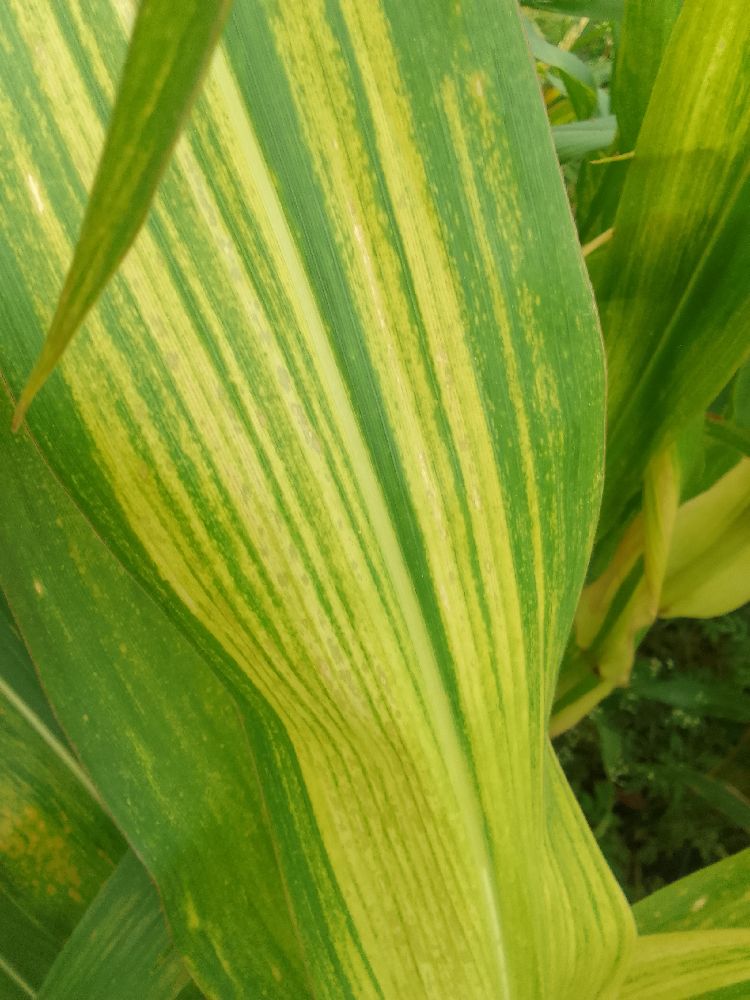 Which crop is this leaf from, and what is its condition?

maize, maize lethal necrosis
